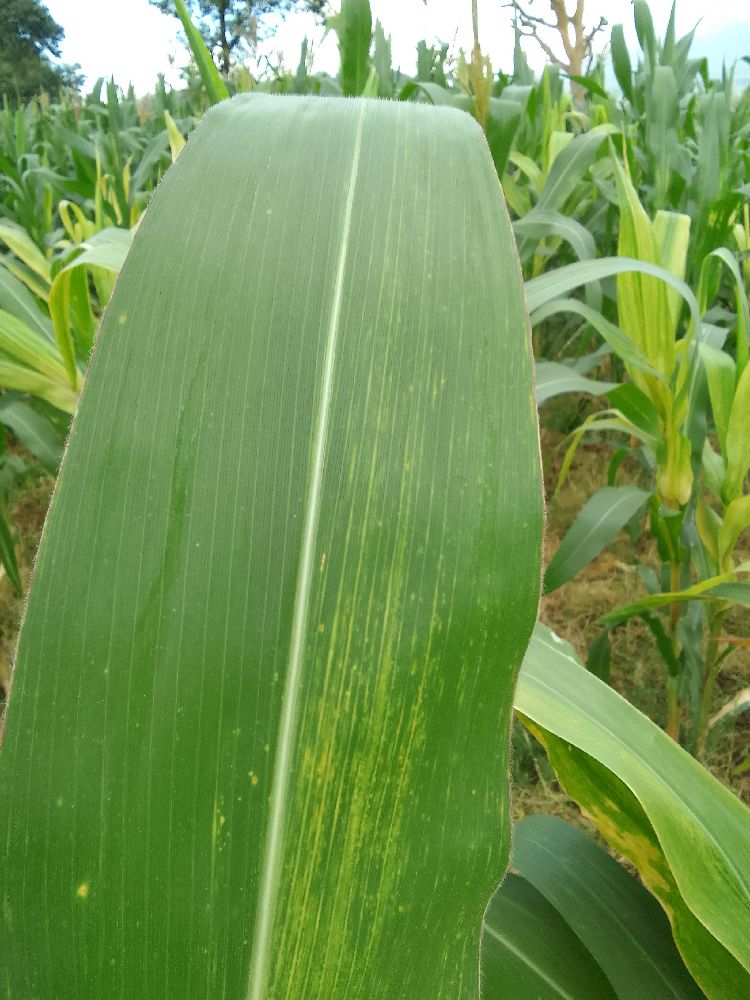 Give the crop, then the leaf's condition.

maize, maize lethal necrosis
